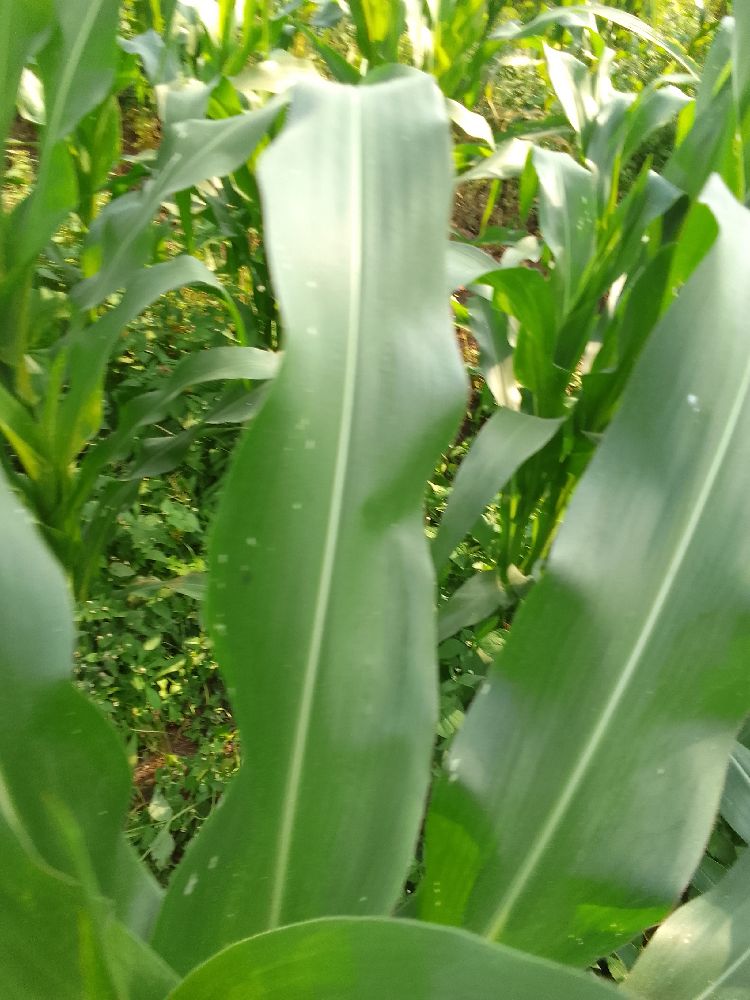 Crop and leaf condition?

maize, healthy
